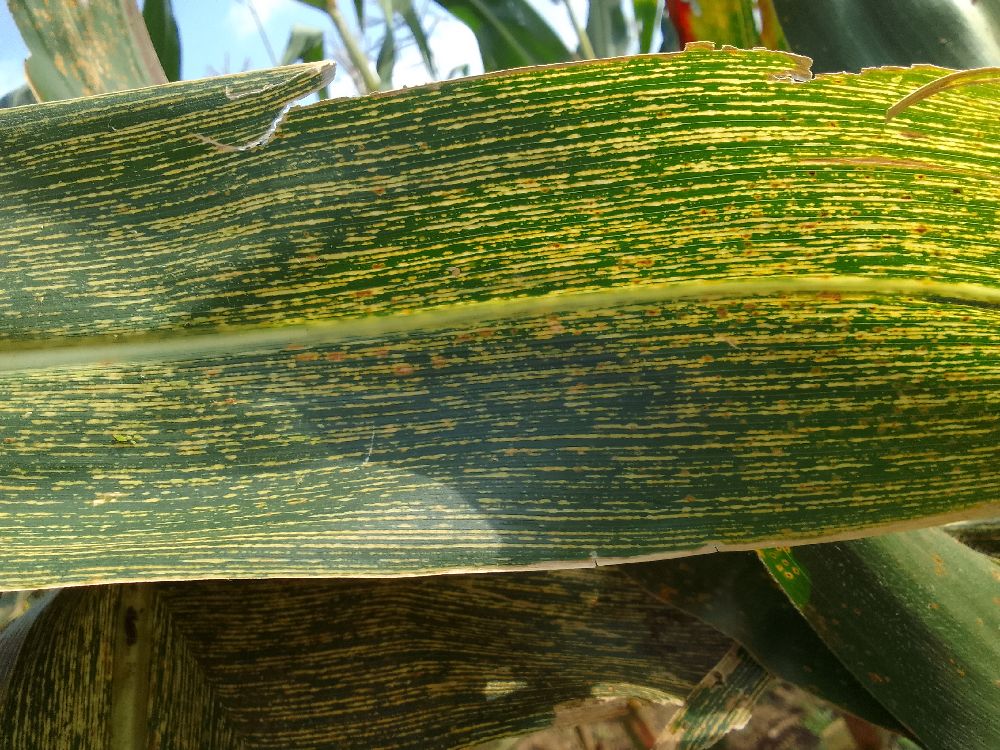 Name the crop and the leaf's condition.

maize, maize streak virus
